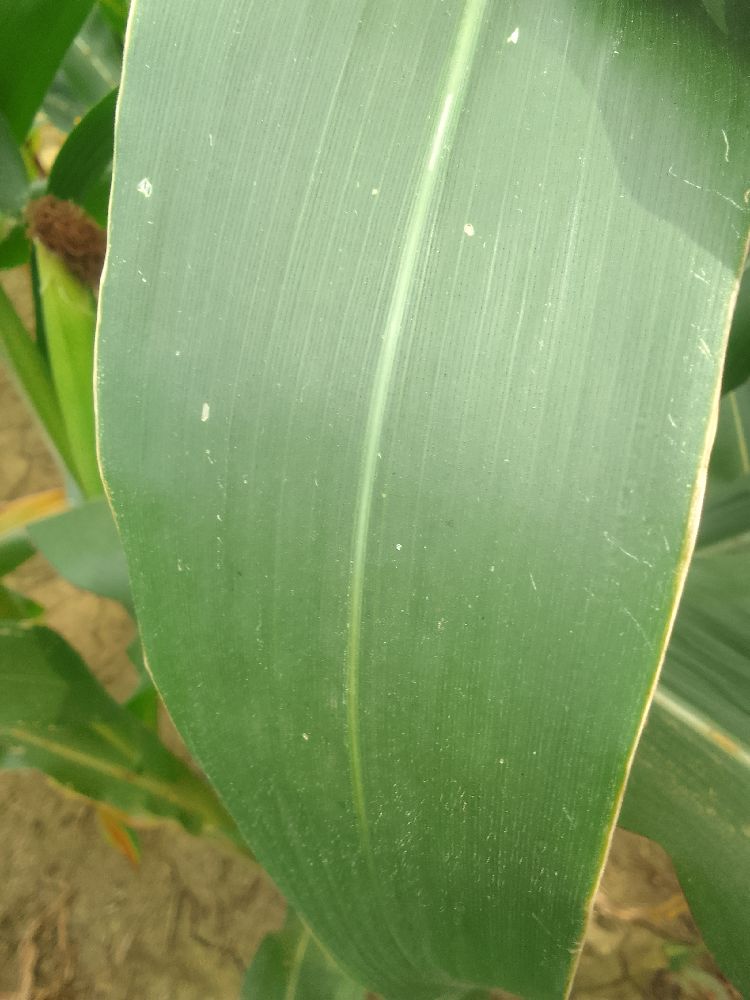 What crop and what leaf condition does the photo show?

maize, healthy
